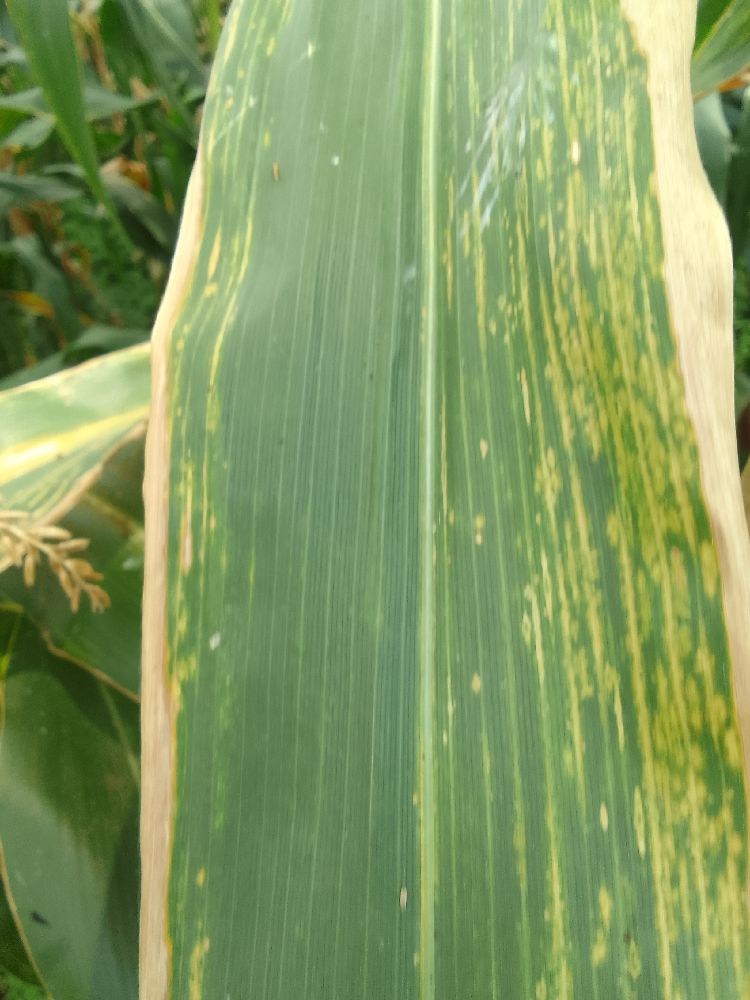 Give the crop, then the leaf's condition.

maize, maize lethal necrosis
